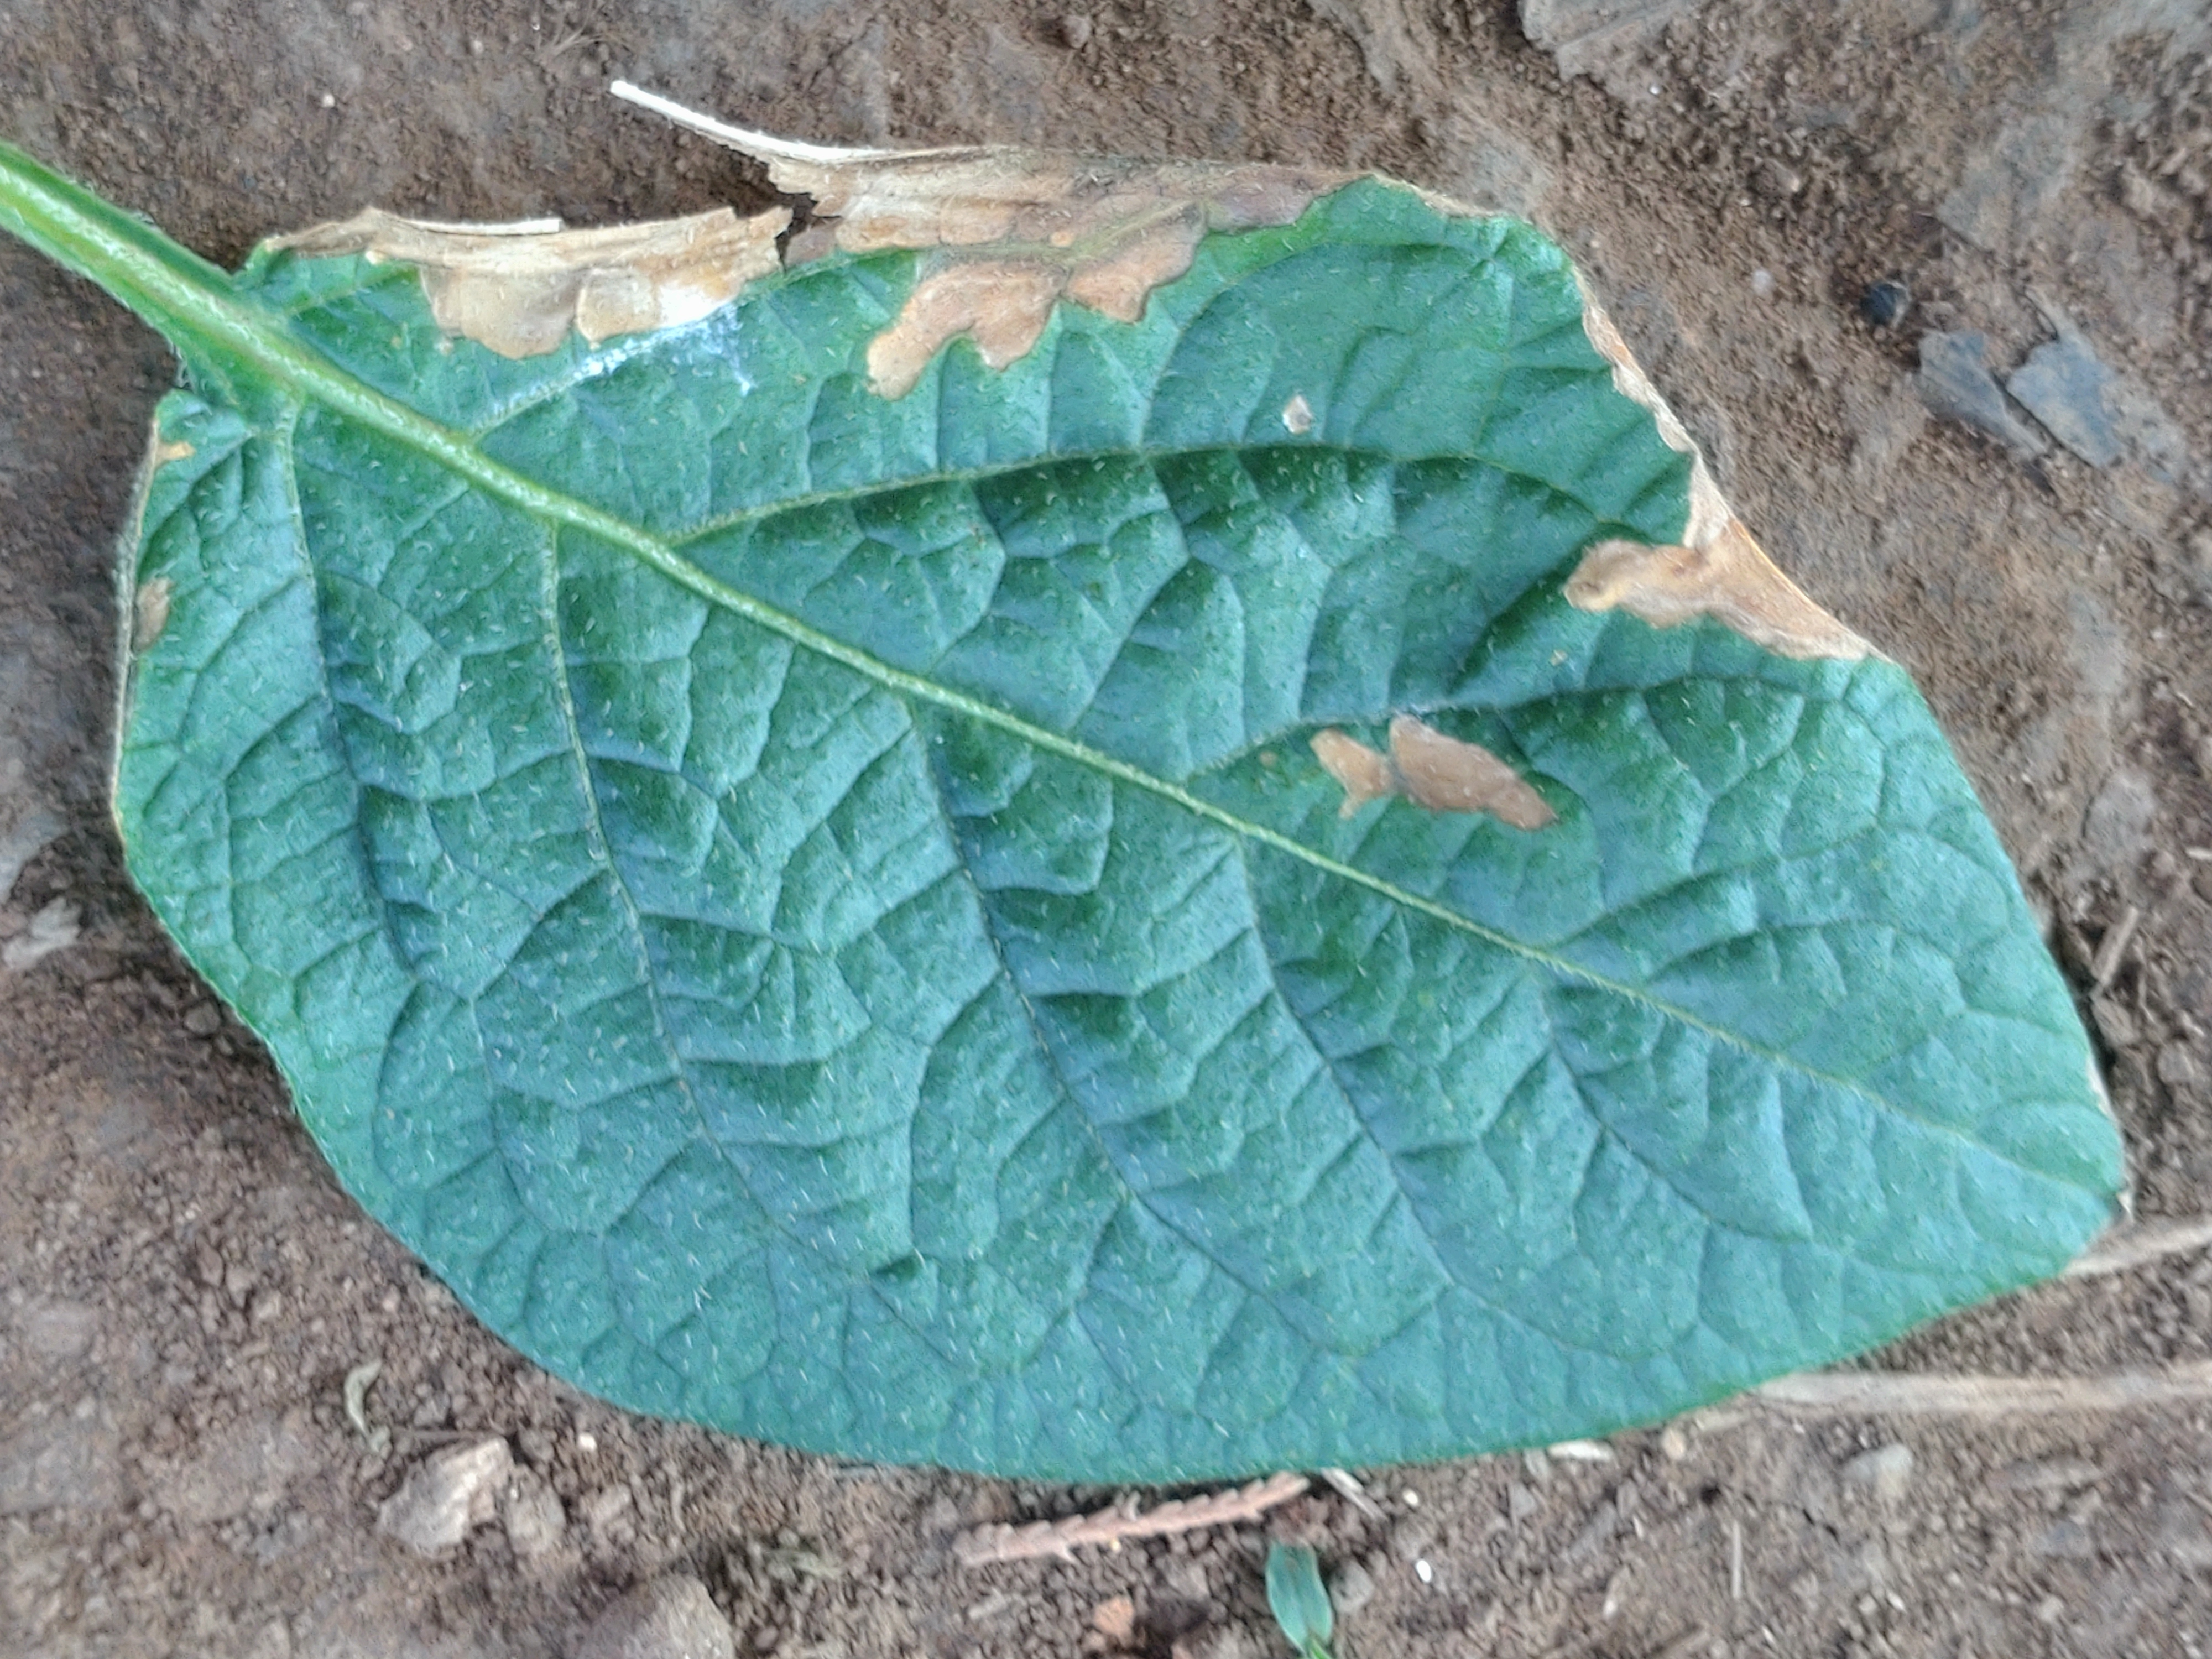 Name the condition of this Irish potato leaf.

early blight
